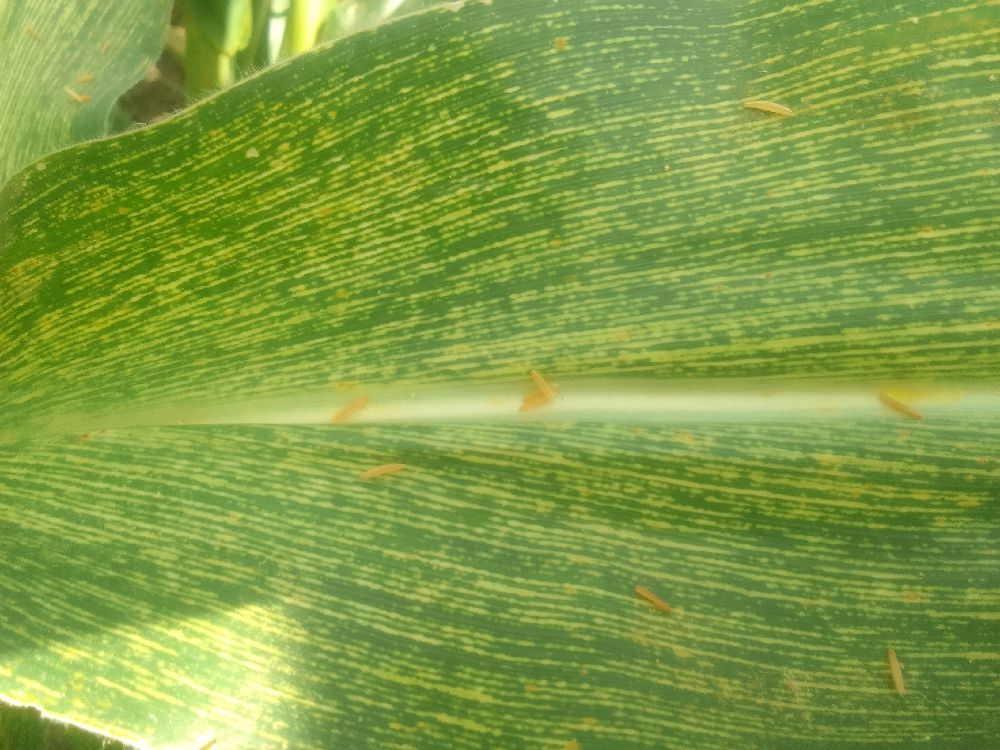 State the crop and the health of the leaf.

maize, maize streak virus
